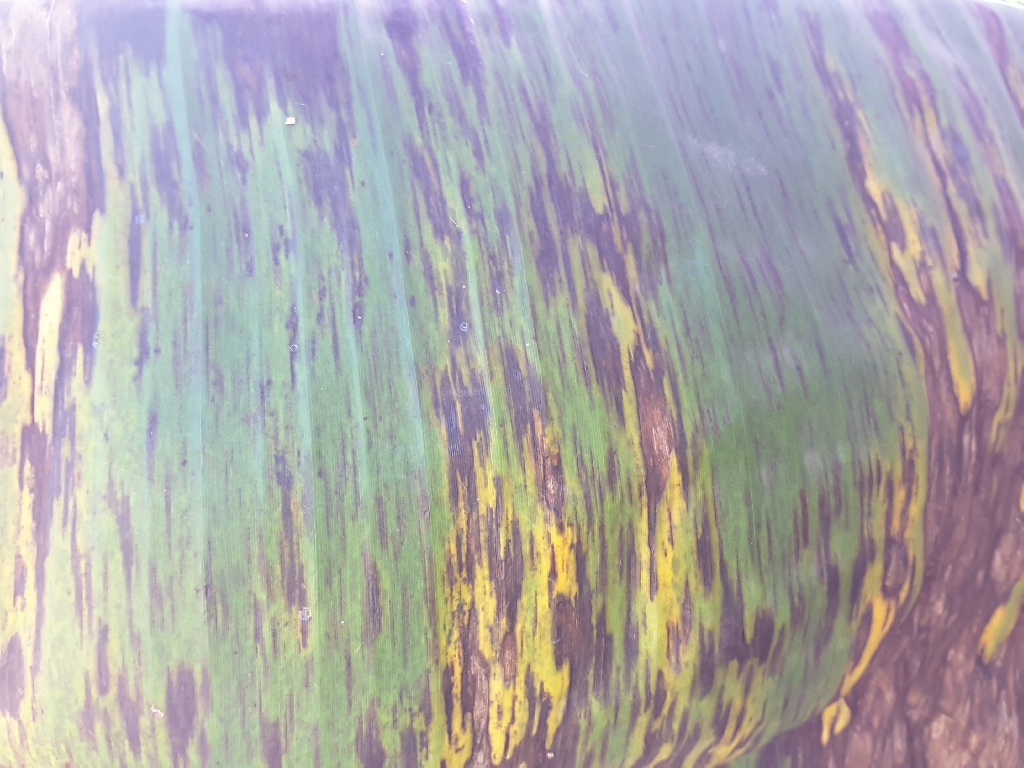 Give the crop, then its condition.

banana, black sigatoka
